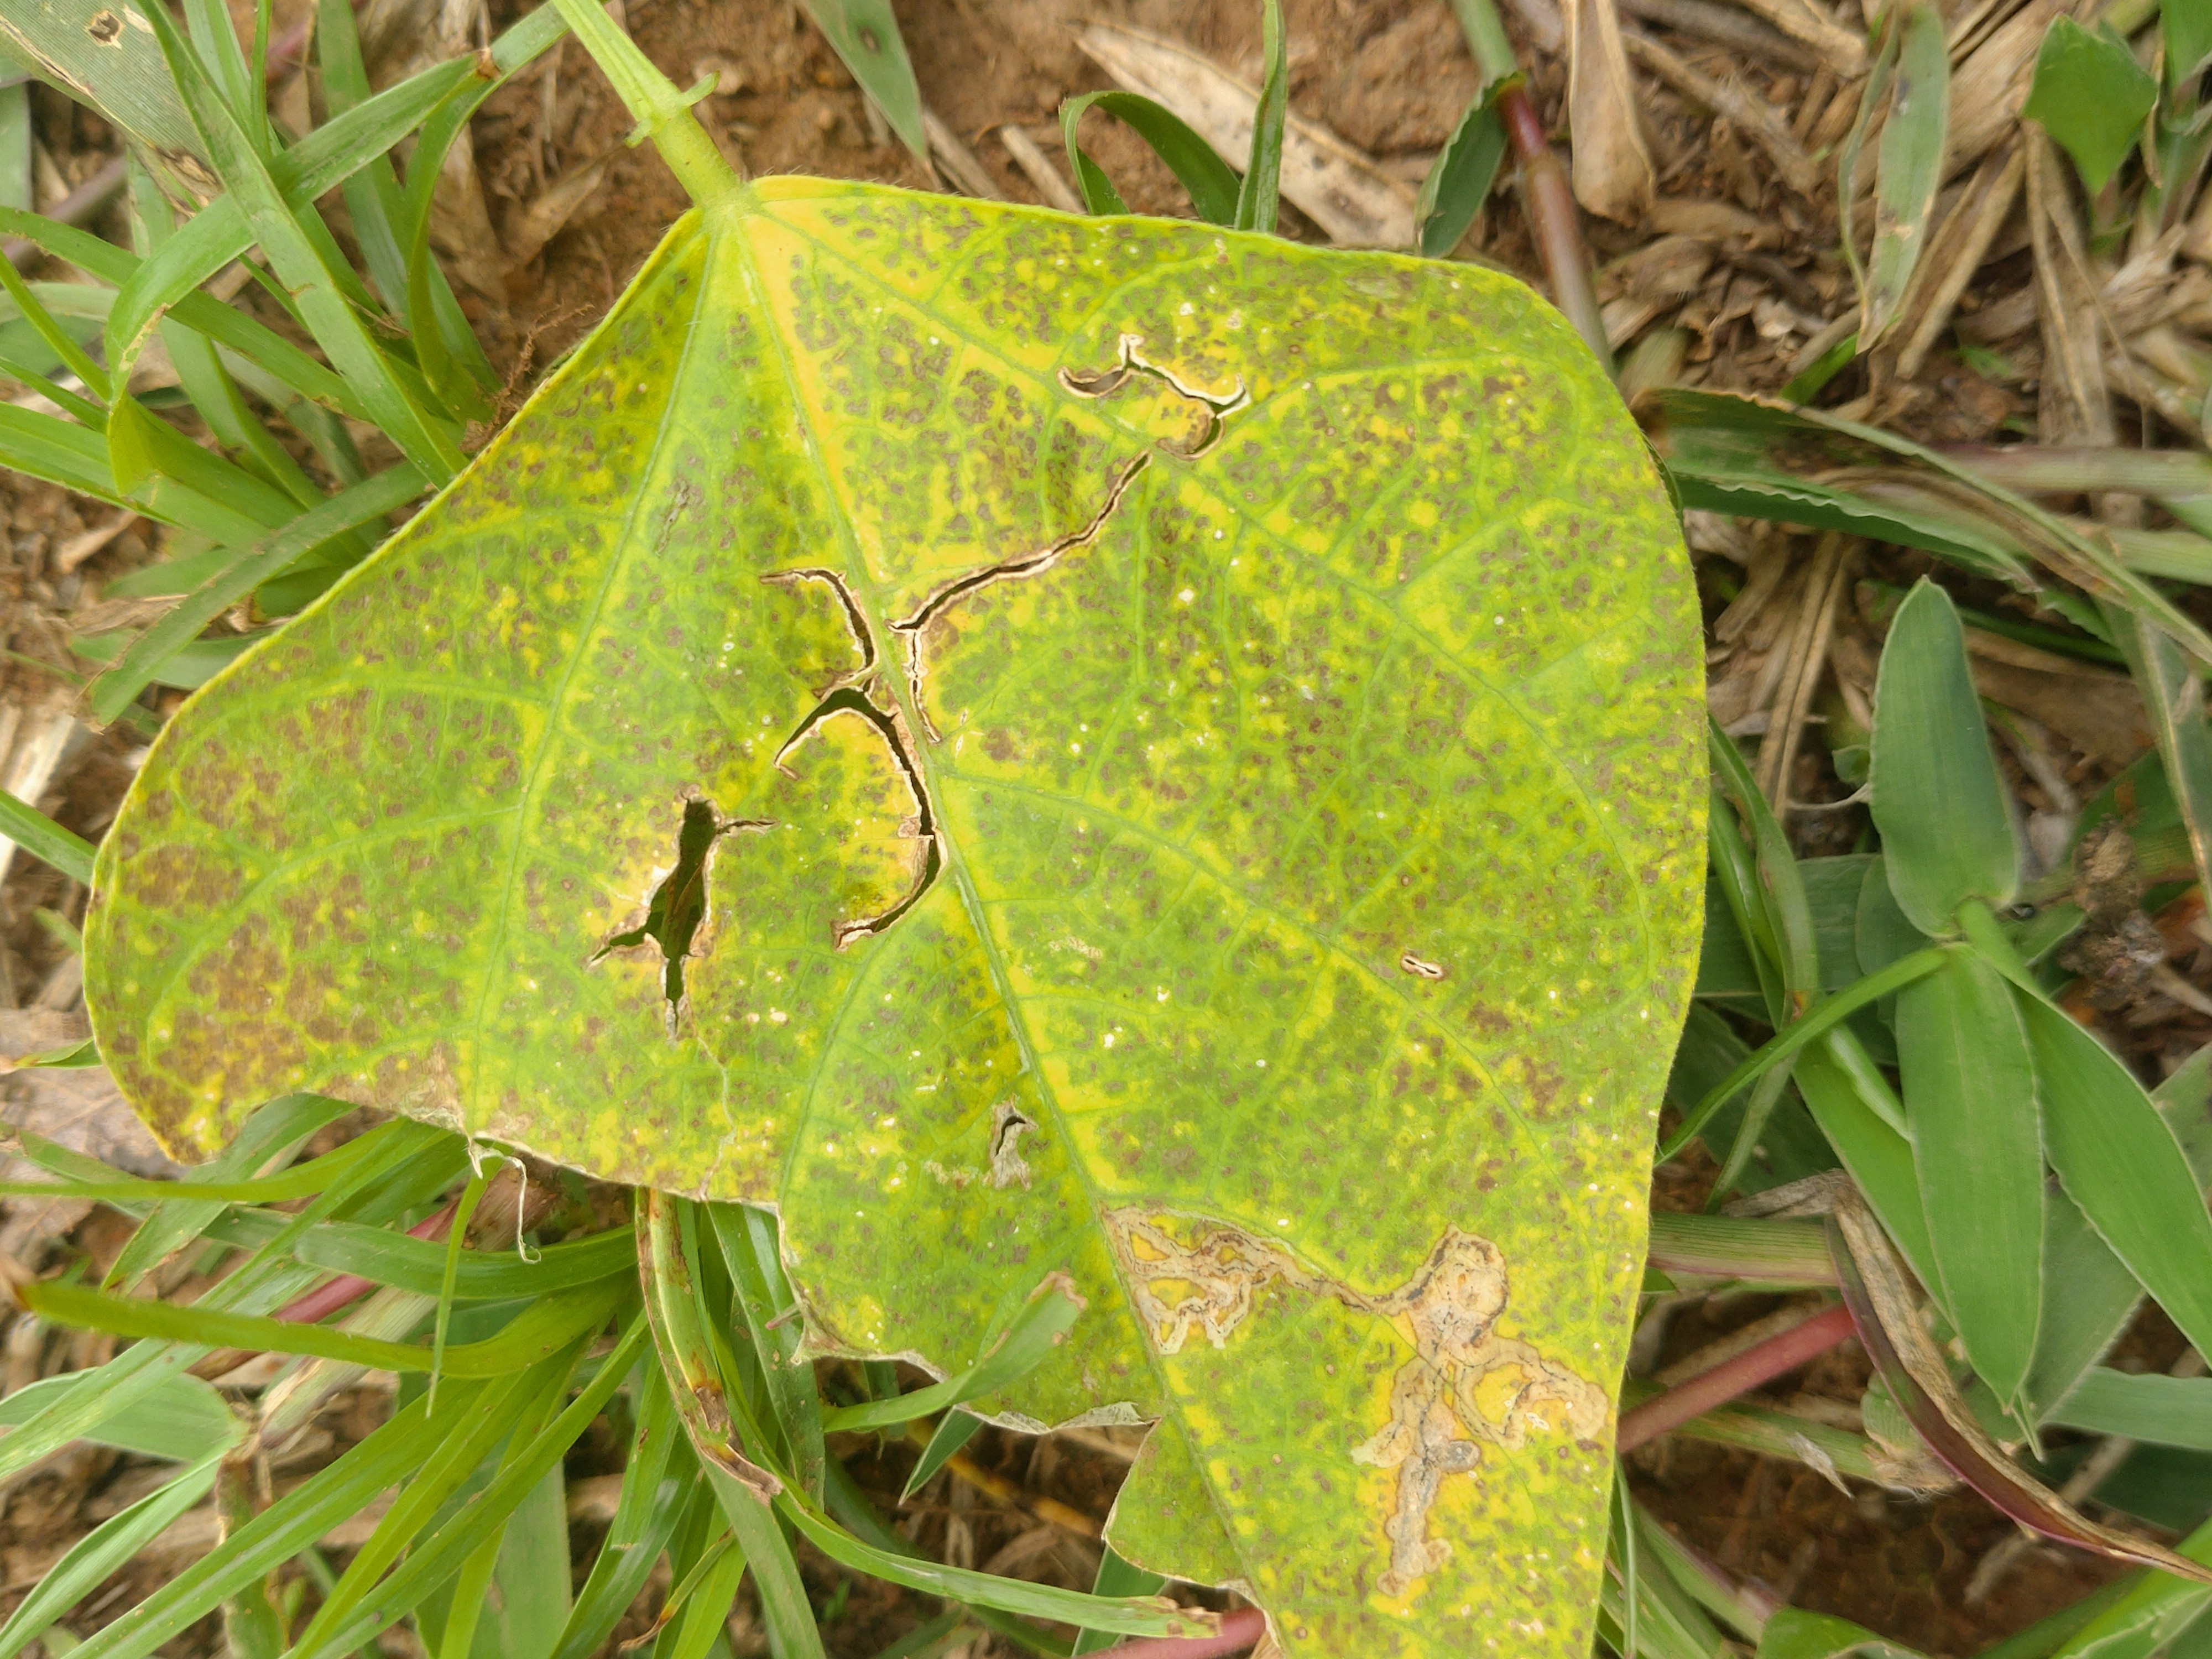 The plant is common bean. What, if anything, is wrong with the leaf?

anthracnose
